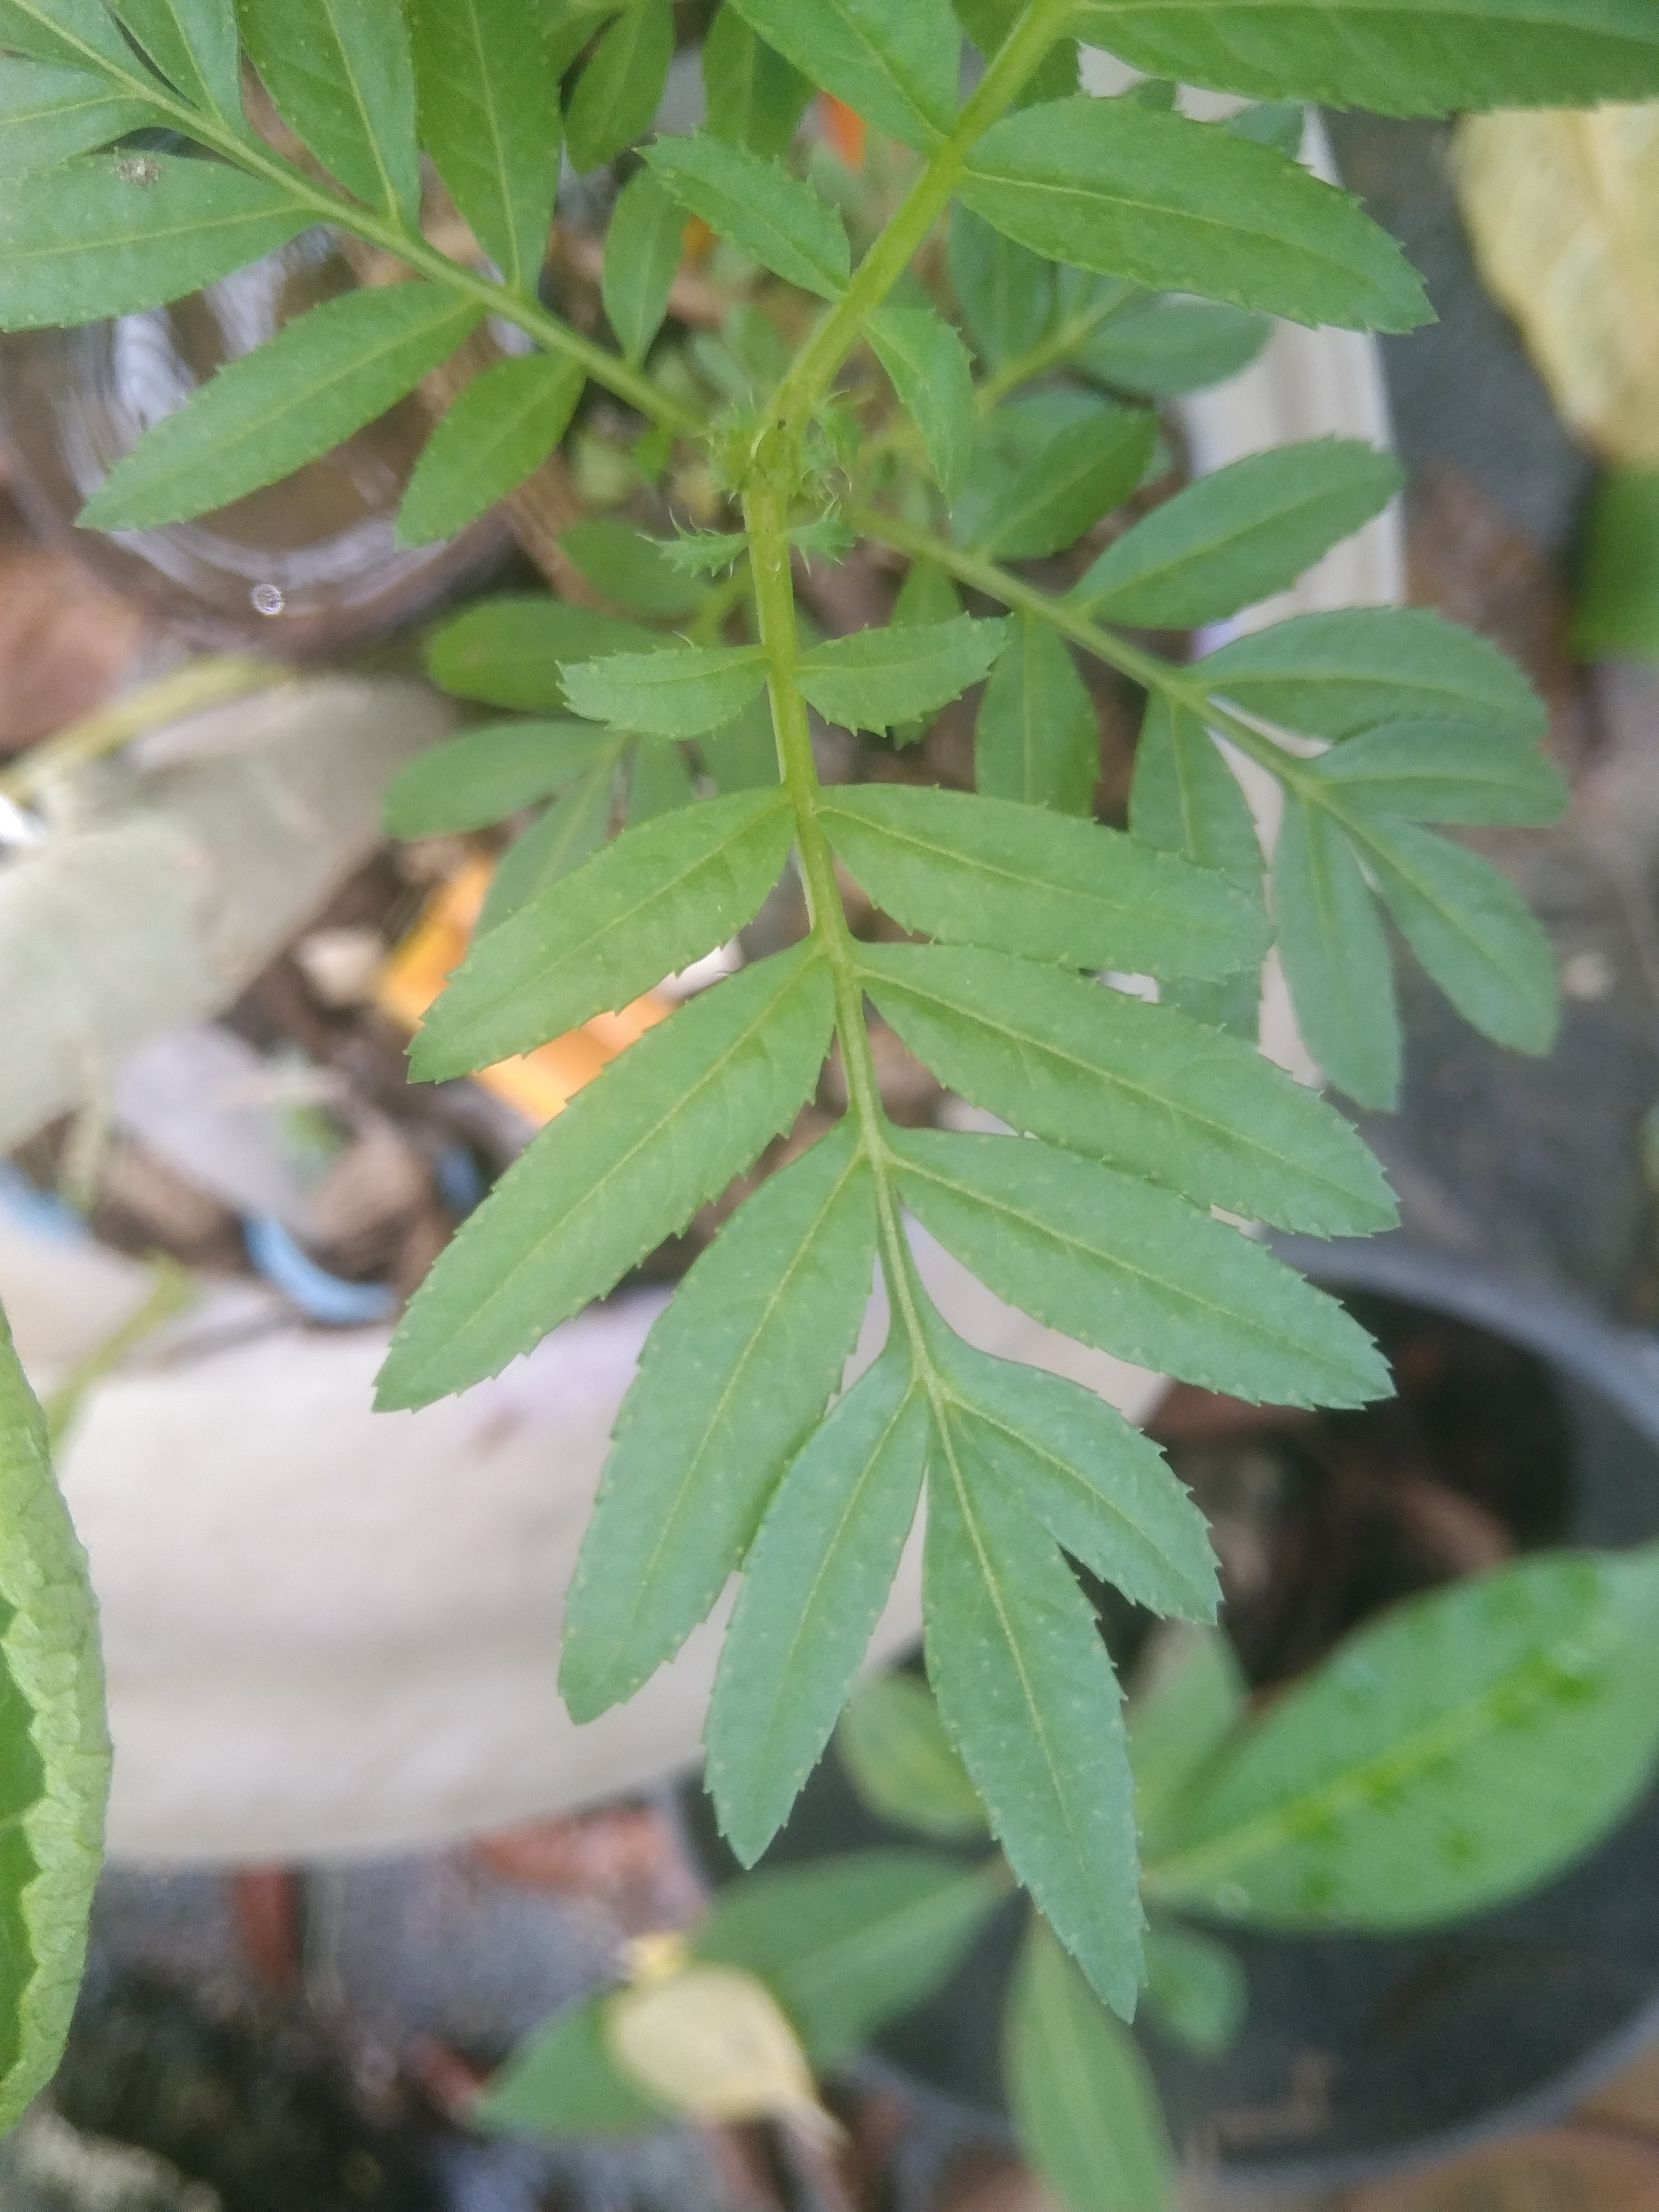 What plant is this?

marigold
